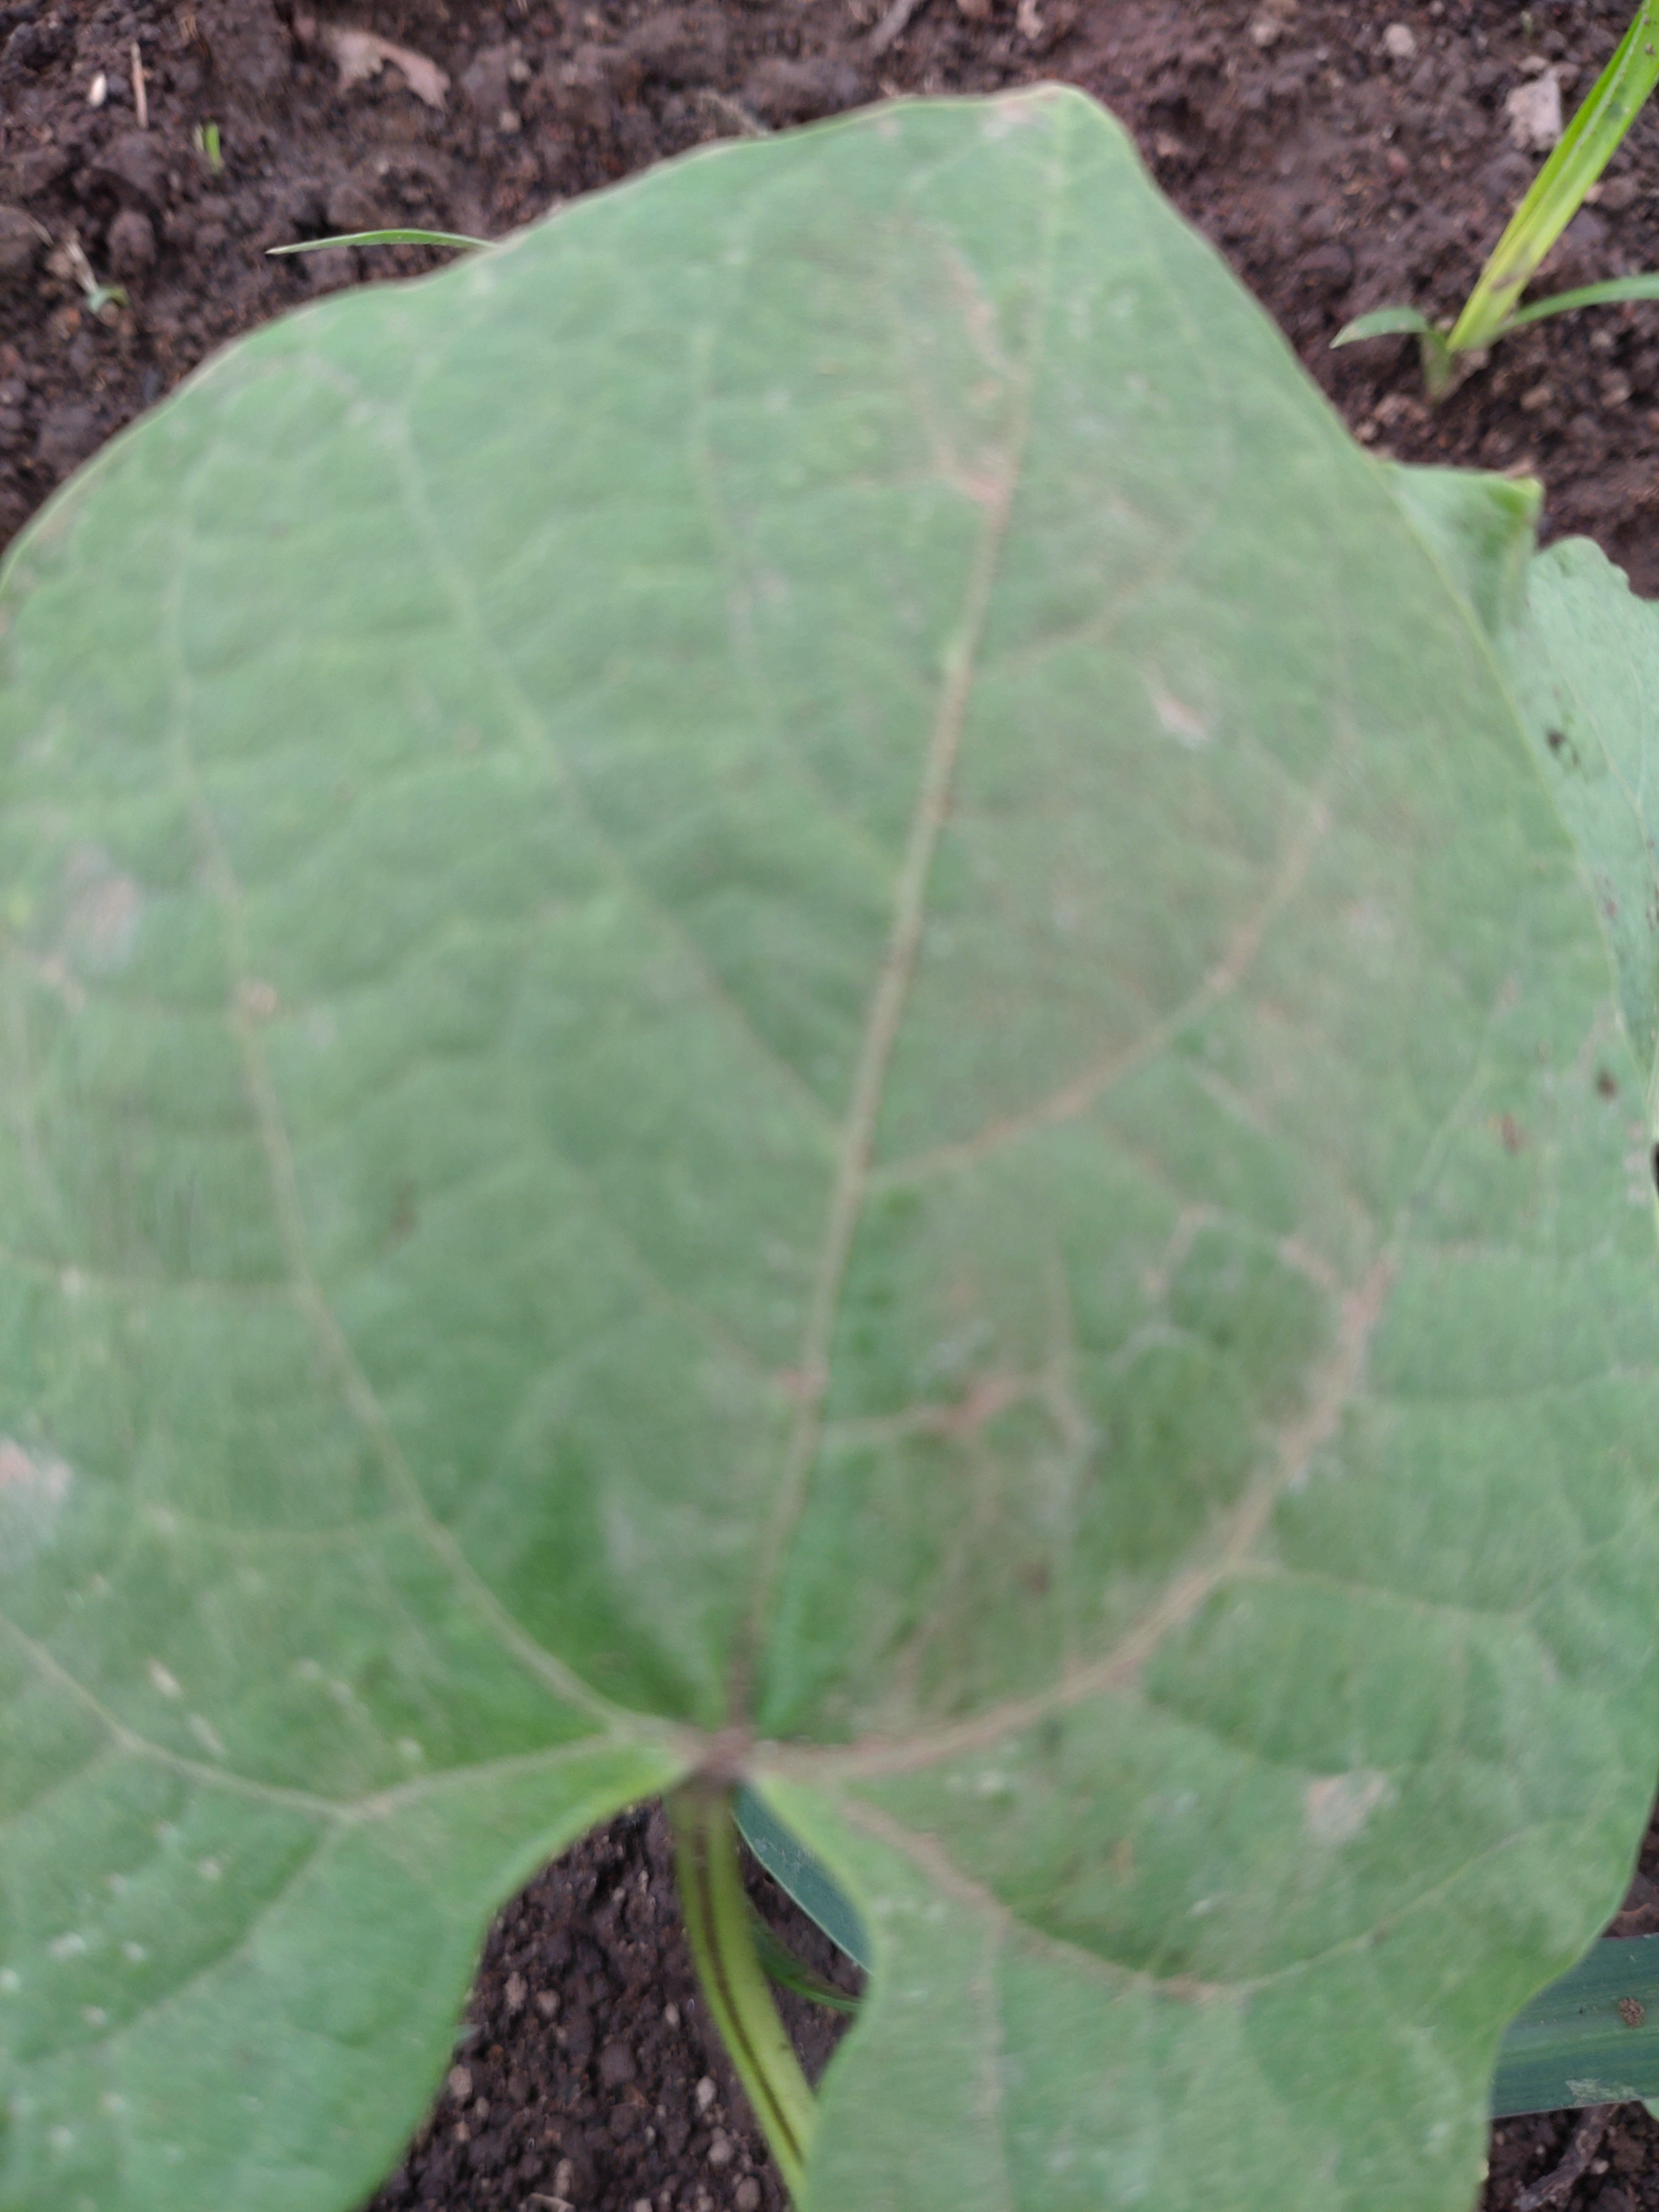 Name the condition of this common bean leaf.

healthy
